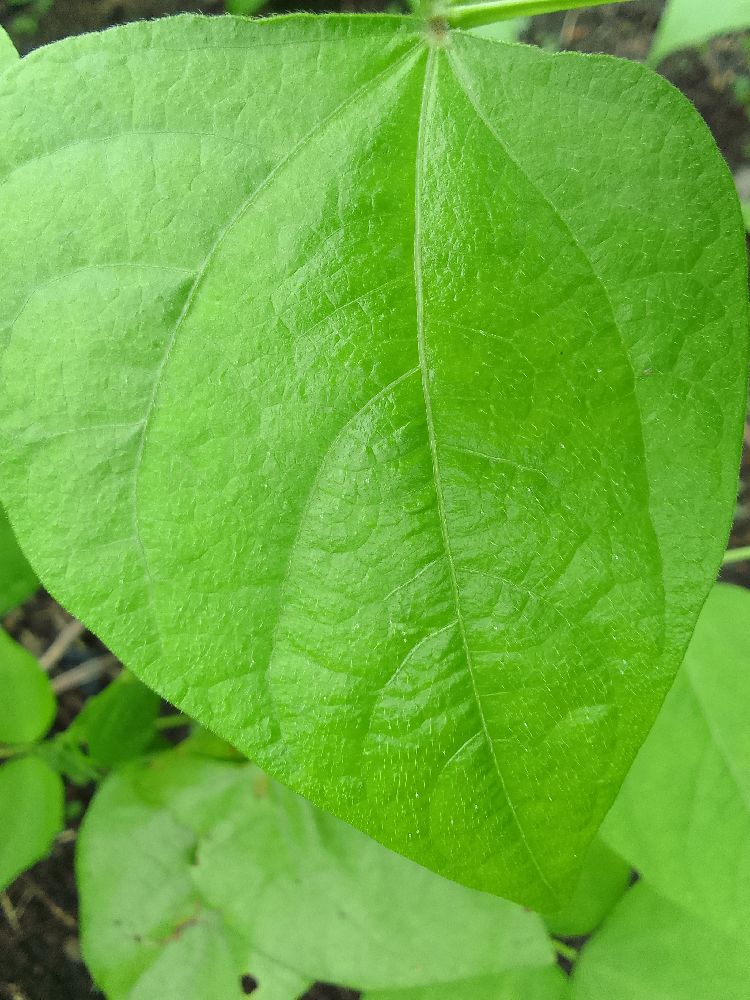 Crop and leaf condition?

common bean, healthy
